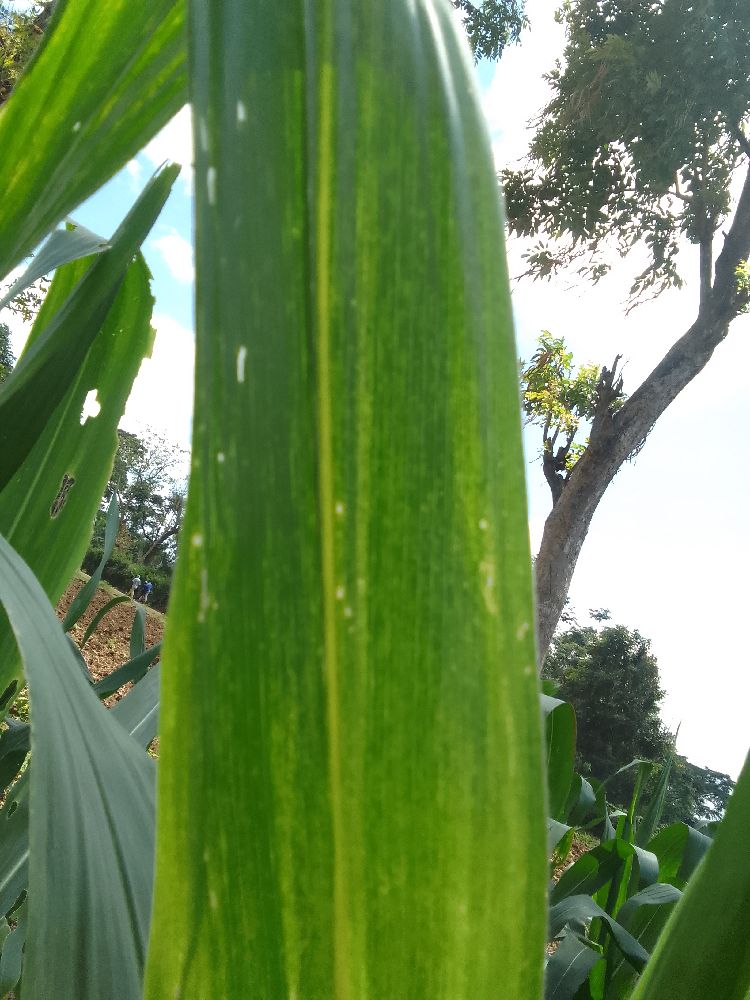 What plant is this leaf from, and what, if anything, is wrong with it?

maize, maize lethal necrosis
